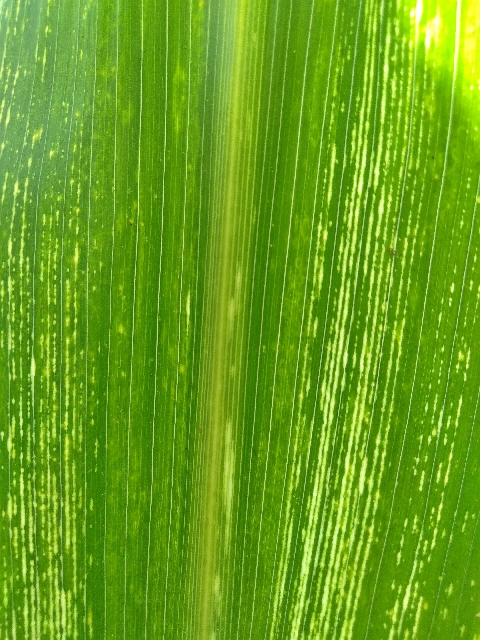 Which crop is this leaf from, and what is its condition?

maize, maize streak virus
